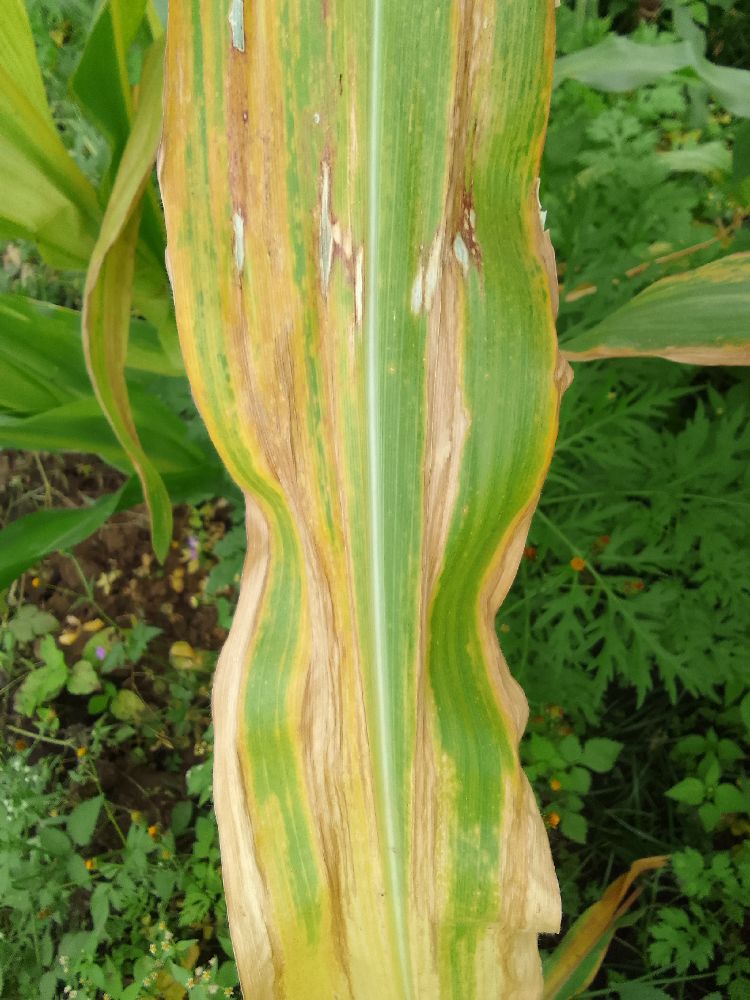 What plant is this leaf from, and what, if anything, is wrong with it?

maize, maize lethal necrosis
